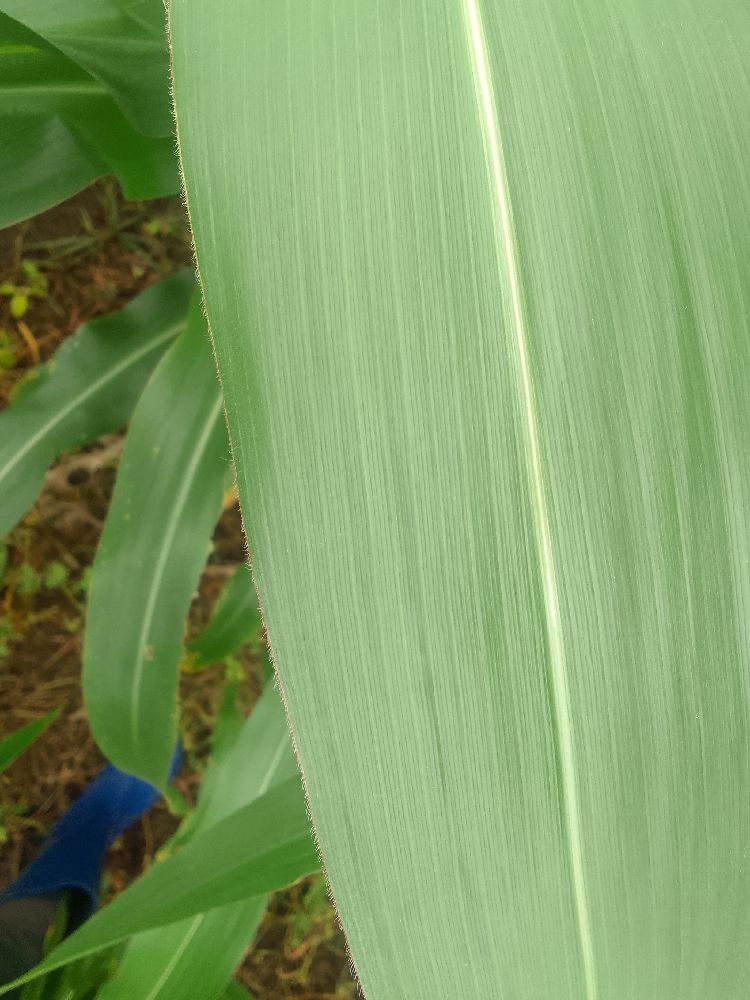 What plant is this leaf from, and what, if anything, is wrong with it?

maize, healthy
